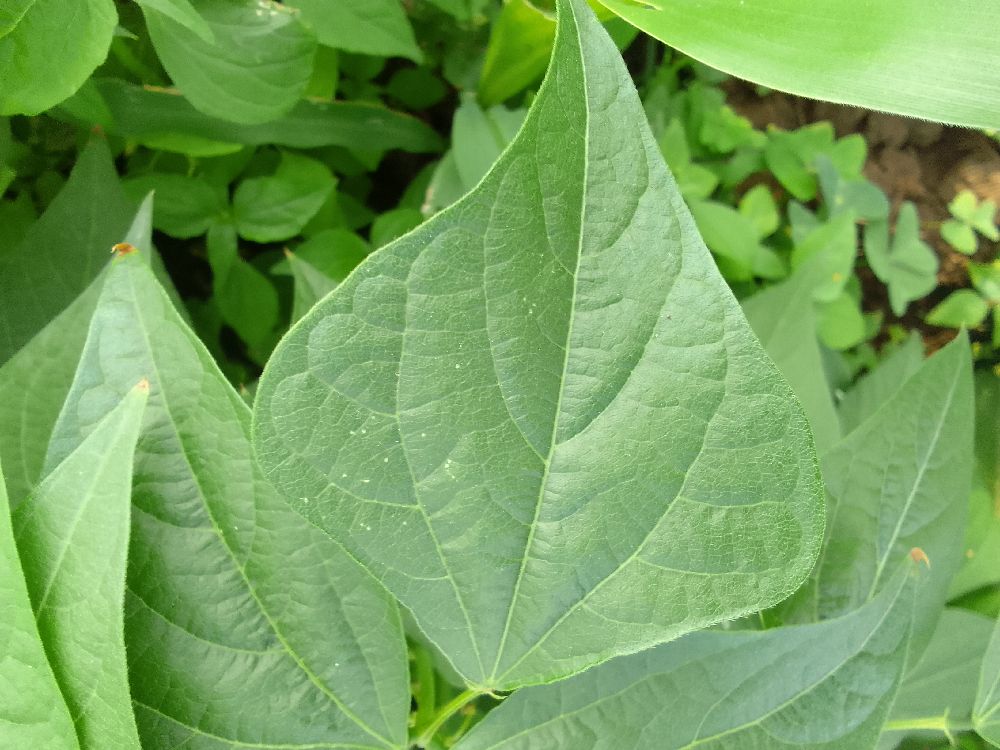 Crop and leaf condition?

common bean, healthy
